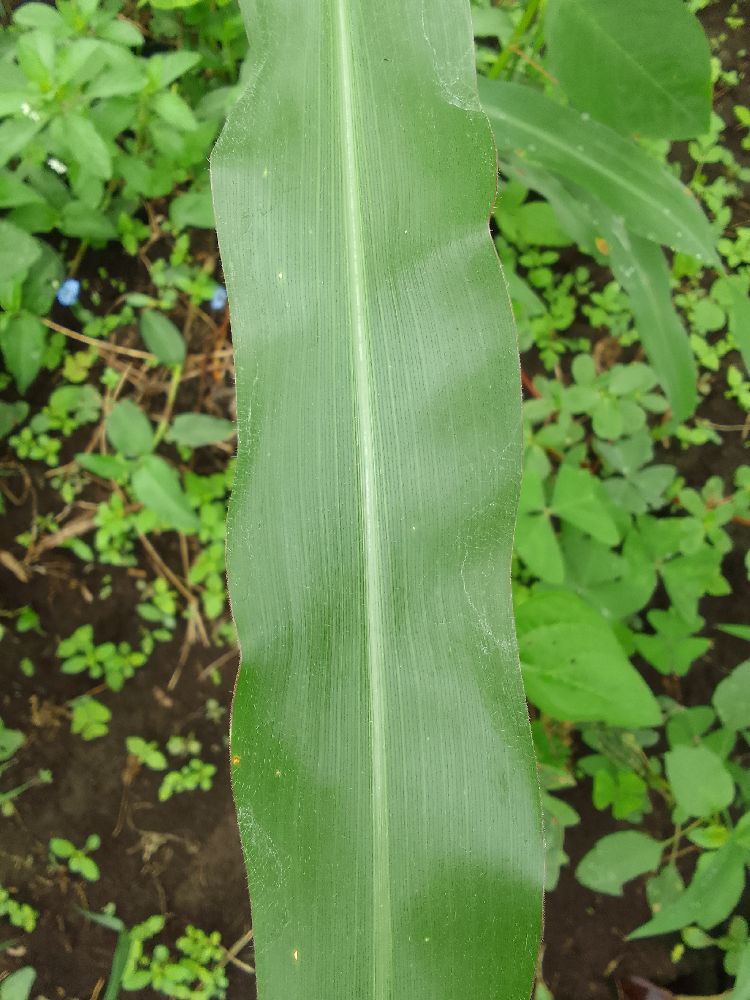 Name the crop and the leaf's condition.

maize, healthy
